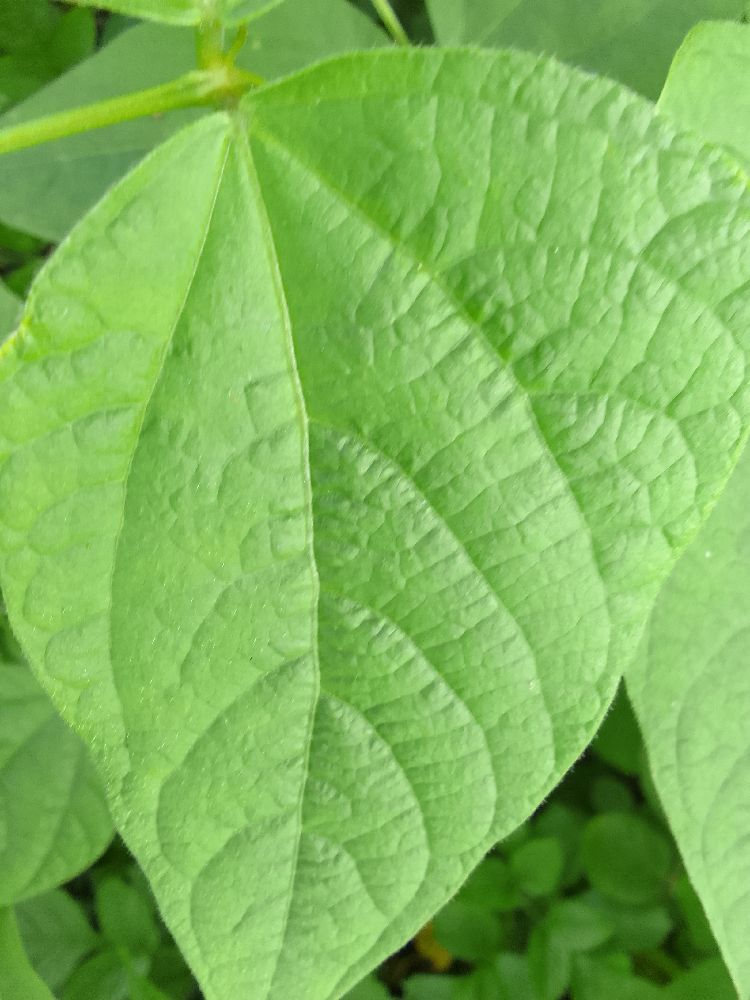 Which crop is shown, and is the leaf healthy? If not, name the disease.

common bean, healthy
